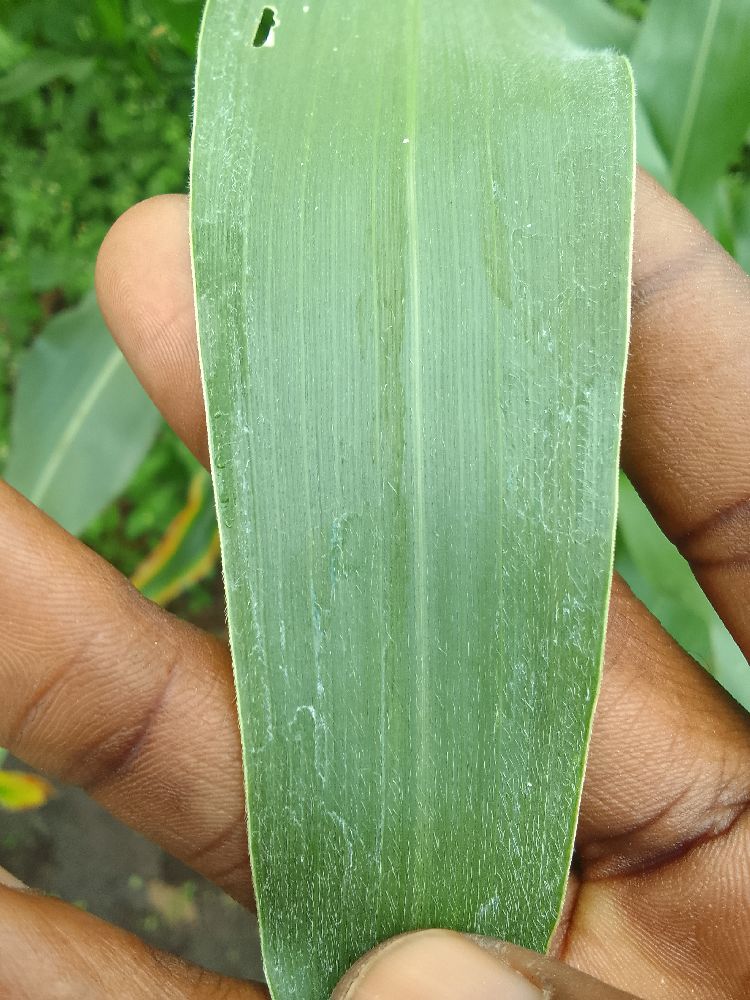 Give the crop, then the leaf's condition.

maize, healthy
